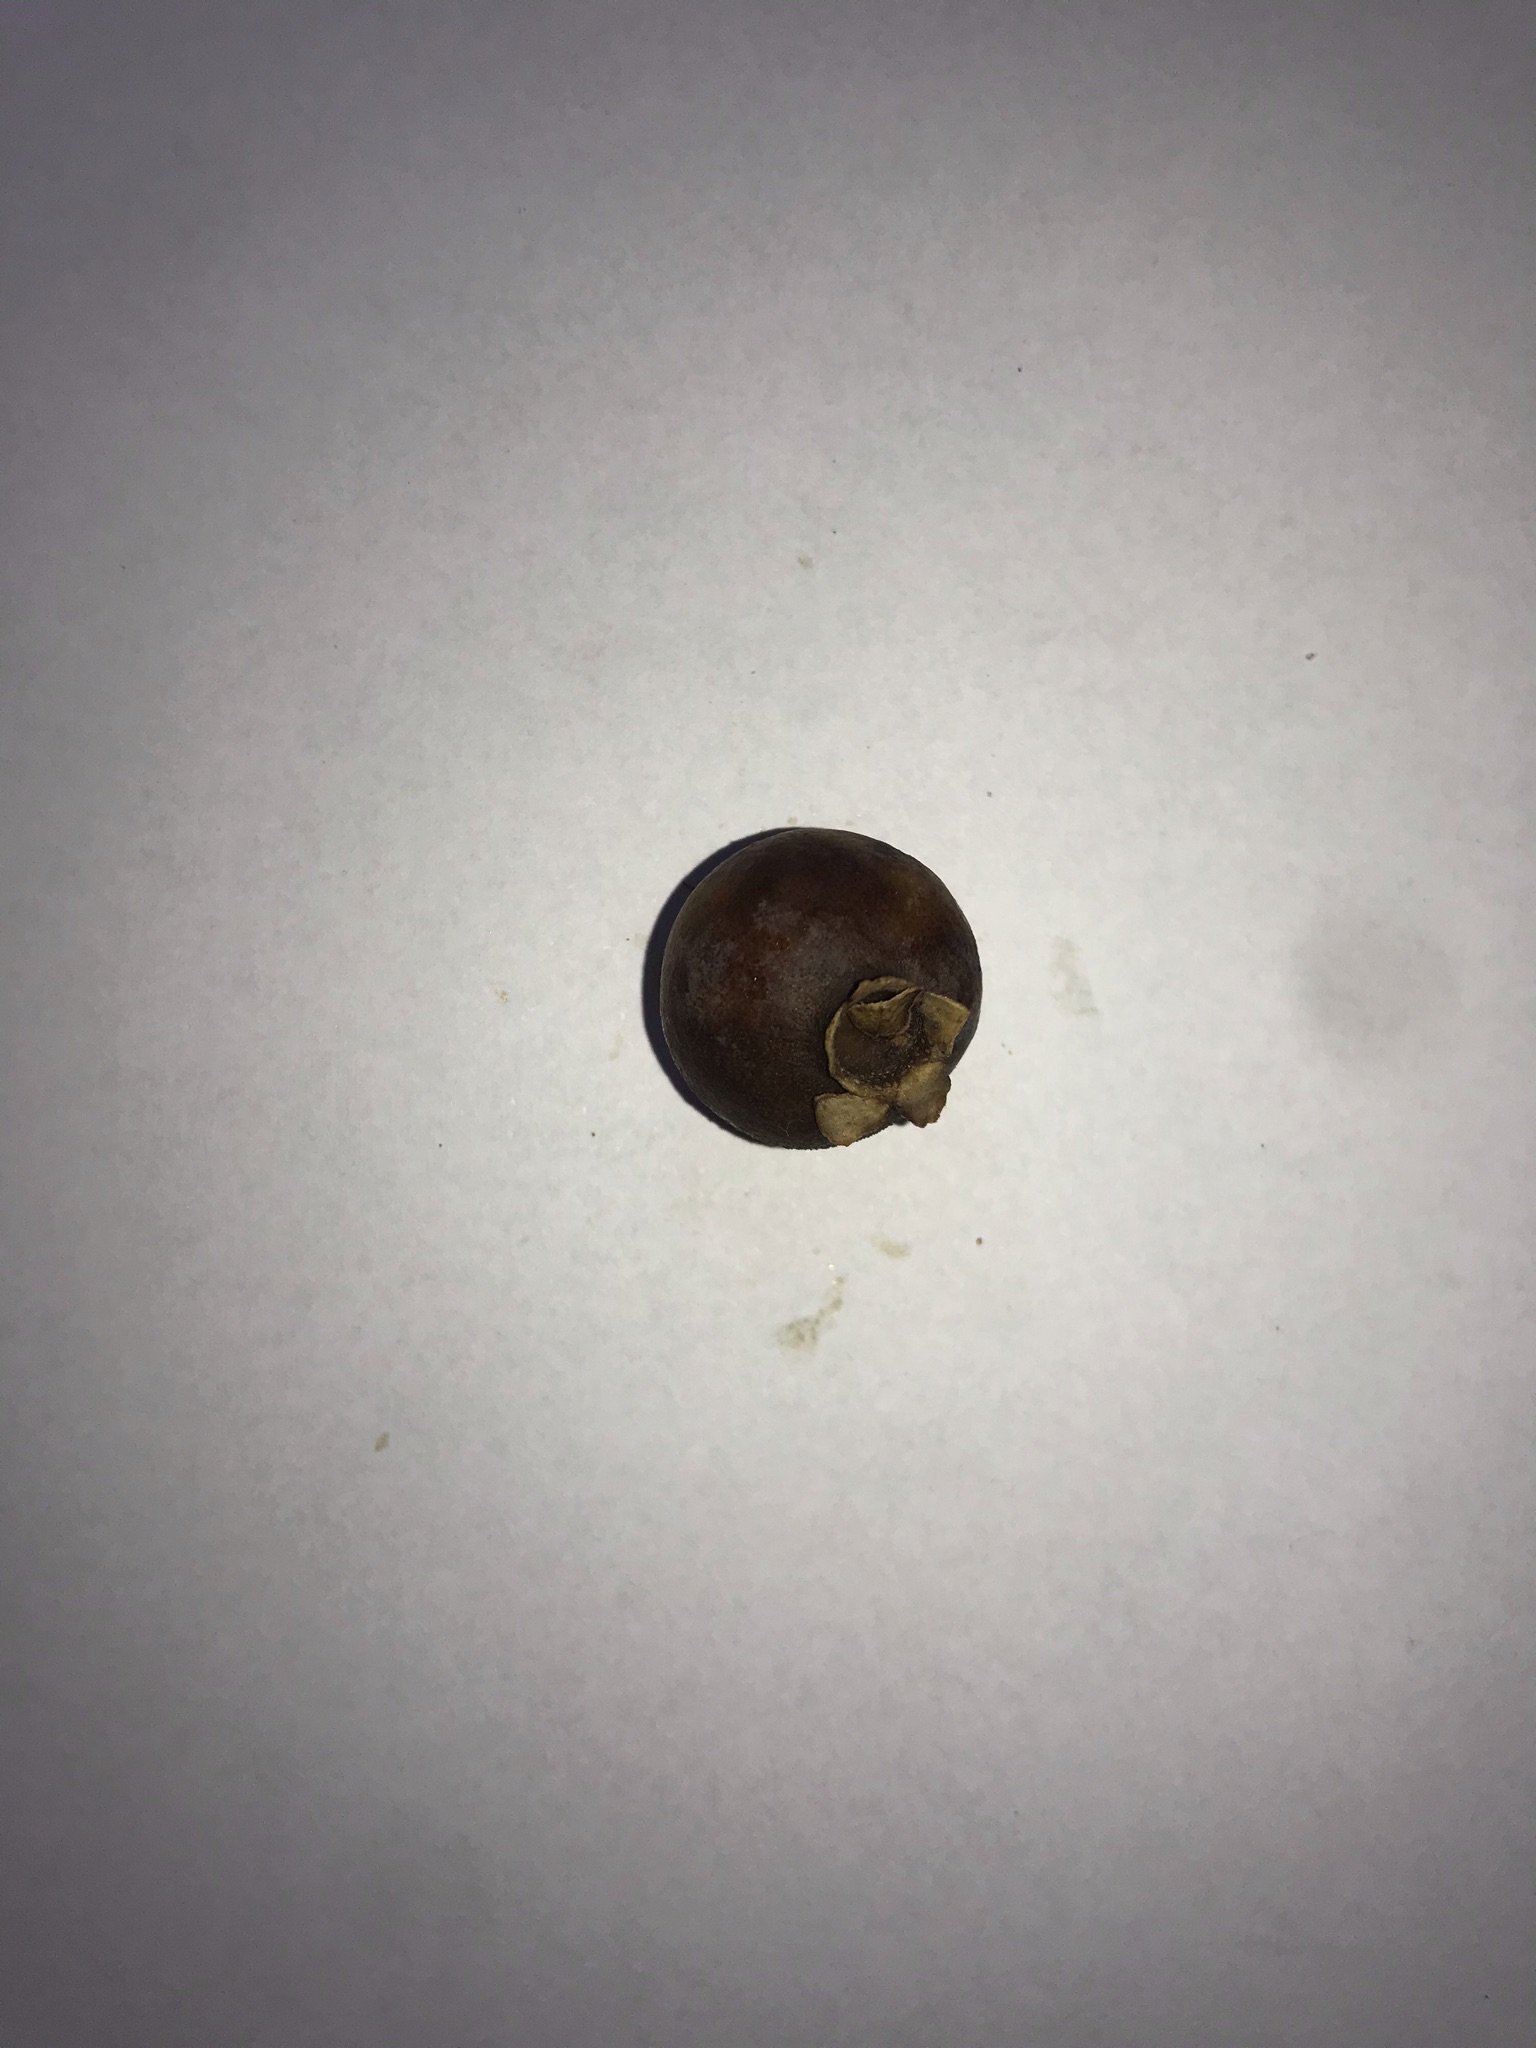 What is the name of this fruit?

gabiroba
